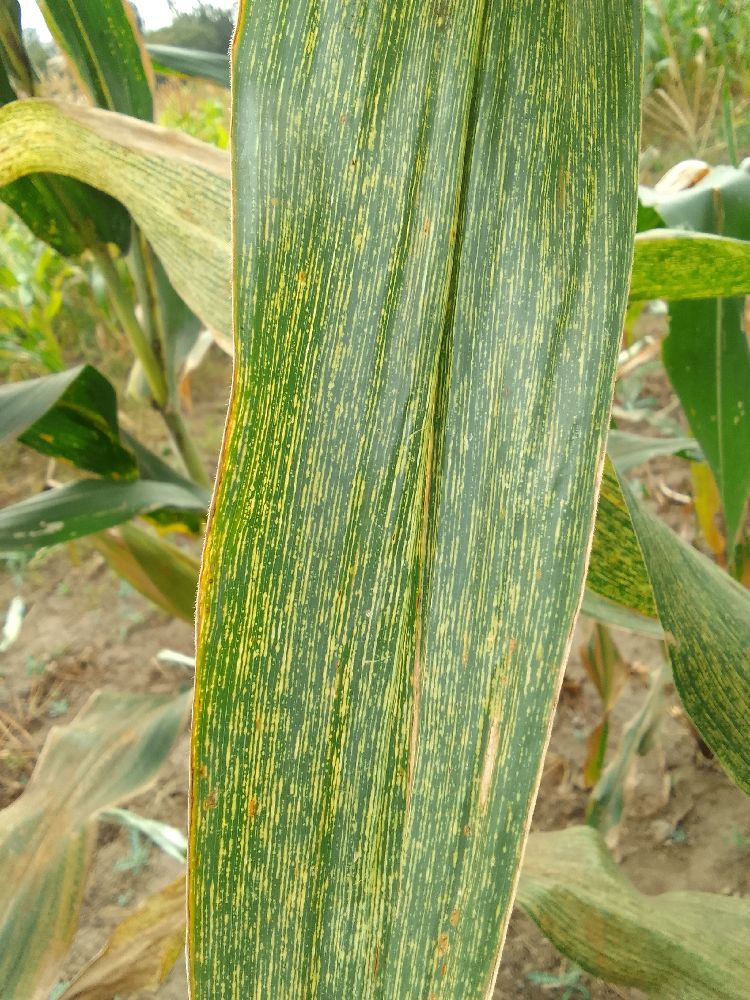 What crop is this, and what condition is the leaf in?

maize, maize streak virus
